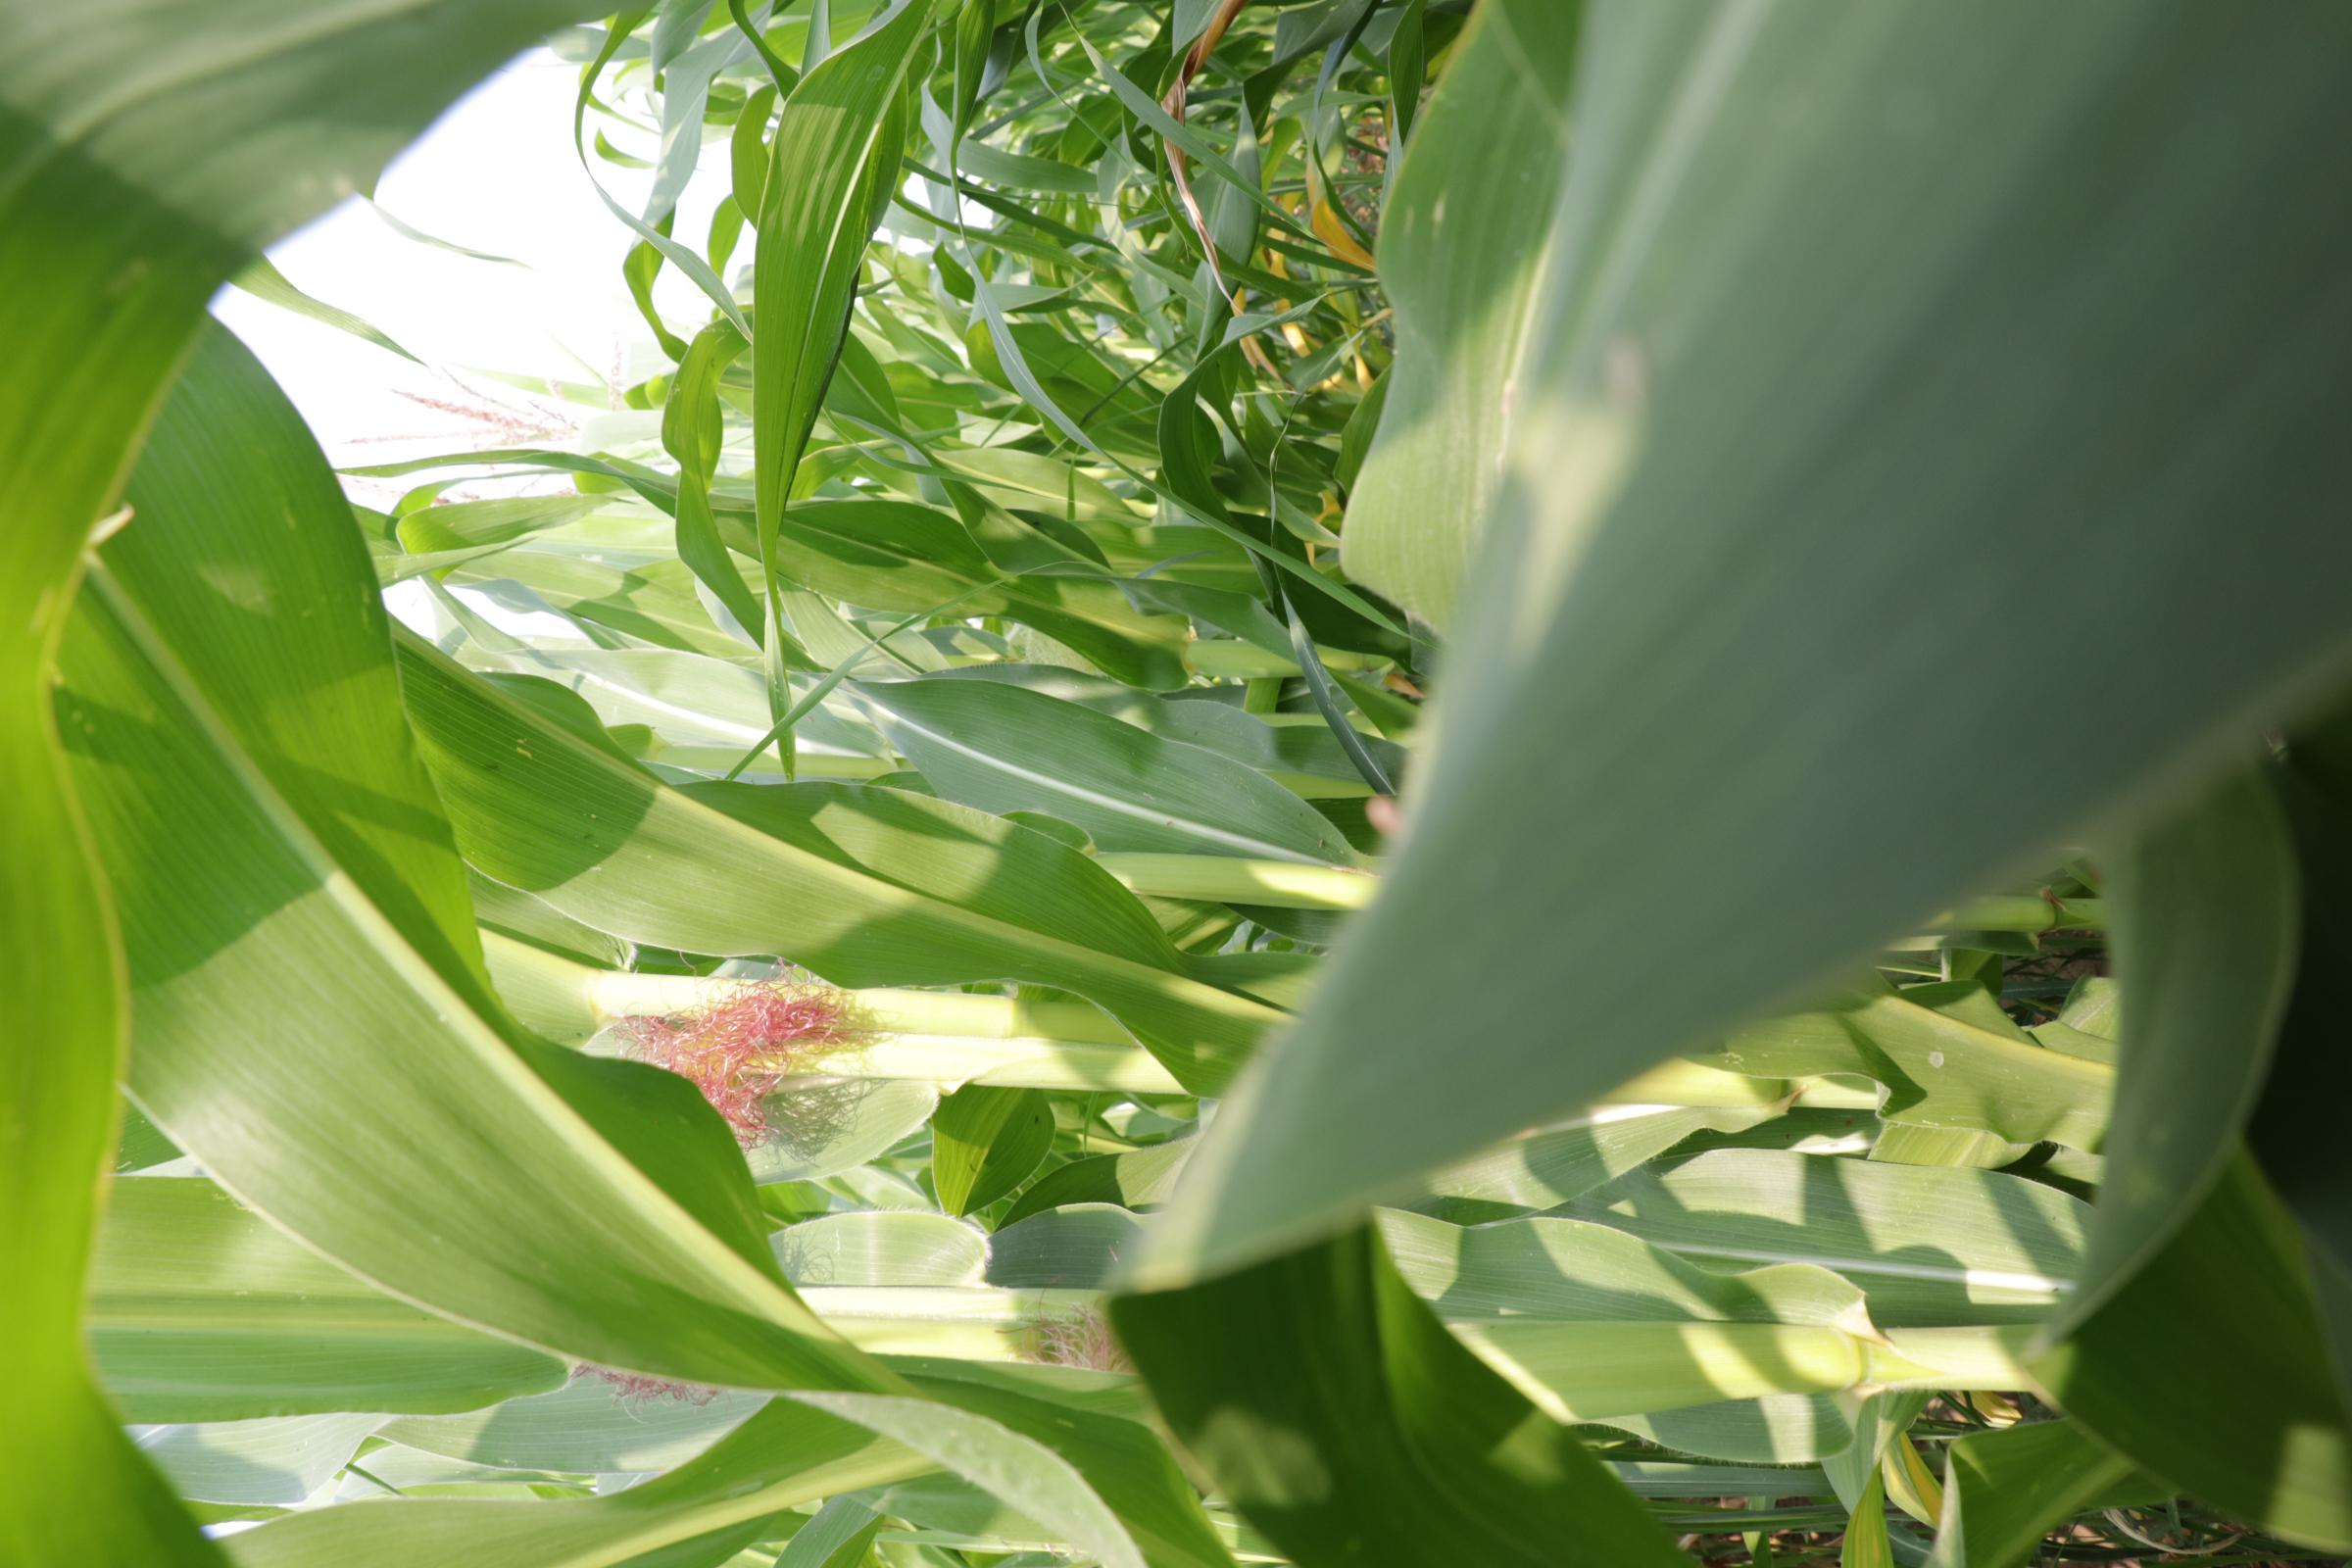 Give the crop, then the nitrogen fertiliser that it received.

maize, reduced nitrogen fertilisation
